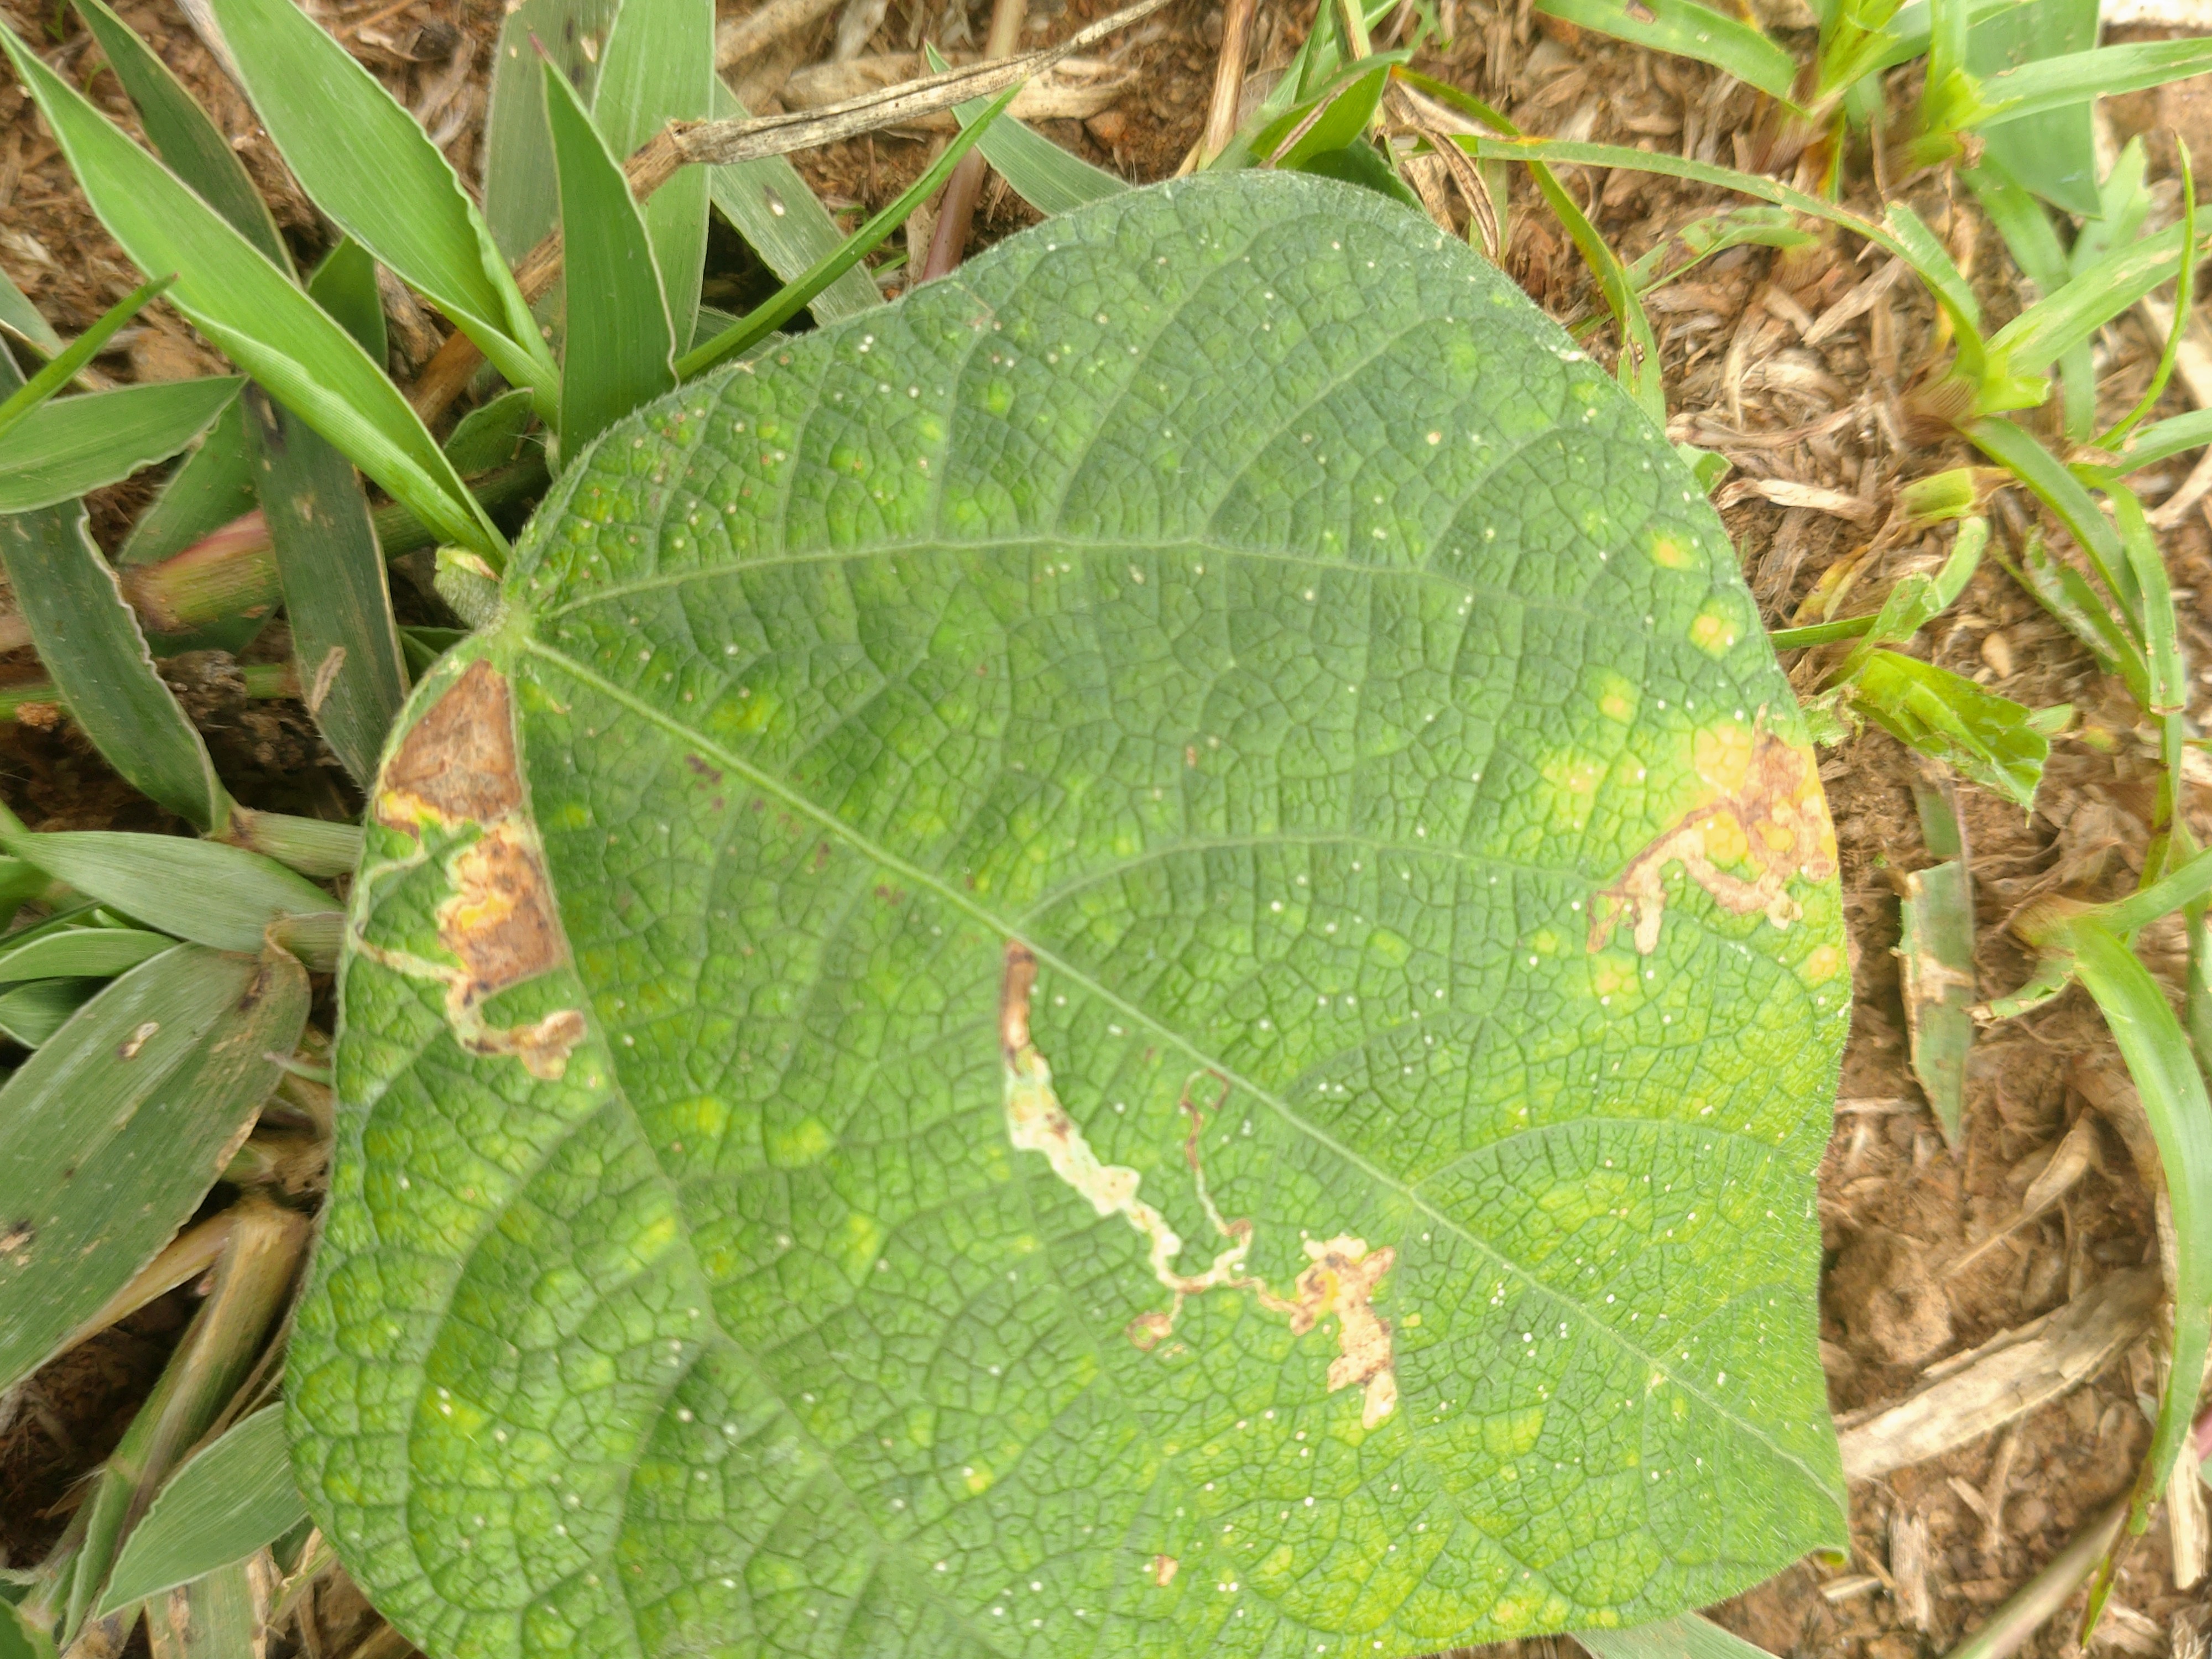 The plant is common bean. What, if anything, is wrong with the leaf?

rust
